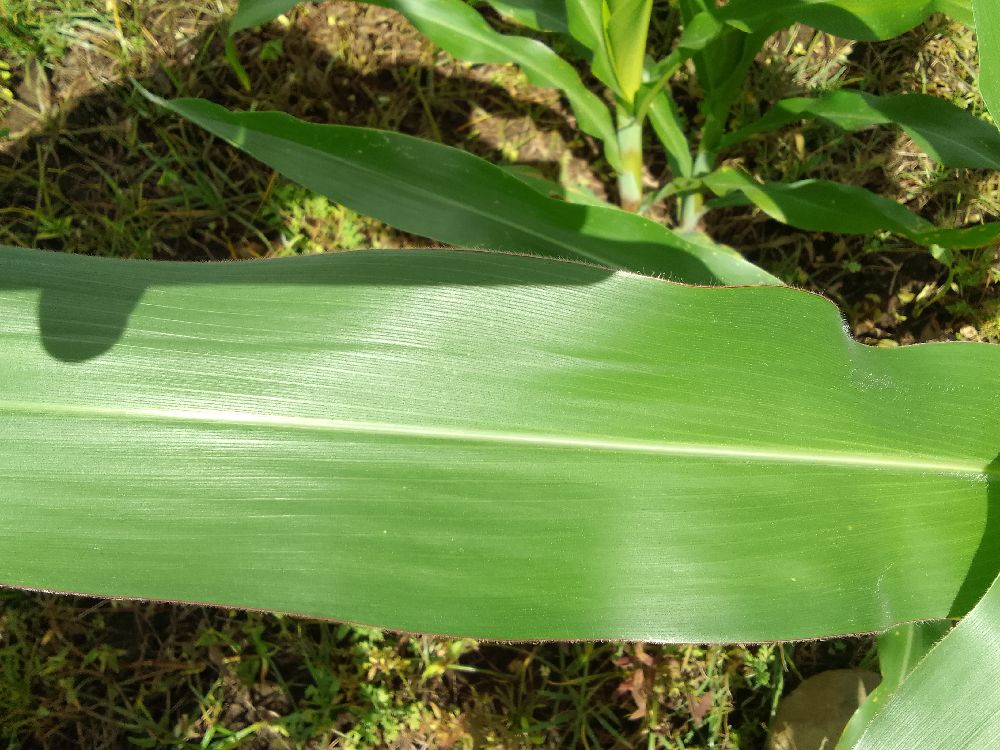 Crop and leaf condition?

maize, healthy
